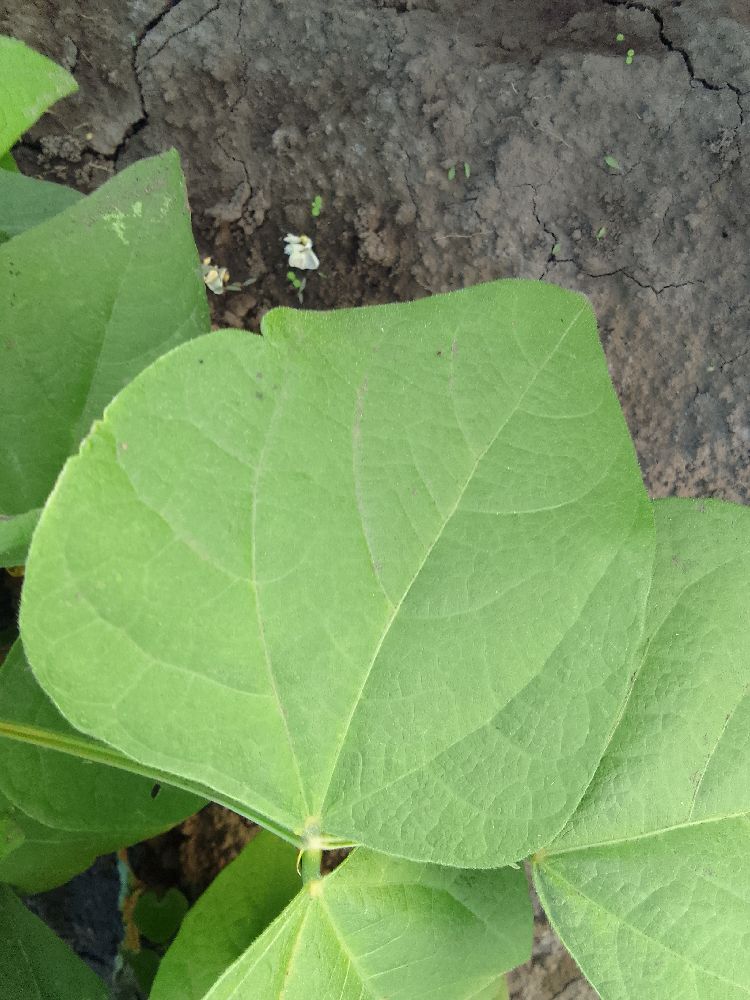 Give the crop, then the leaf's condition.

common bean, healthy
